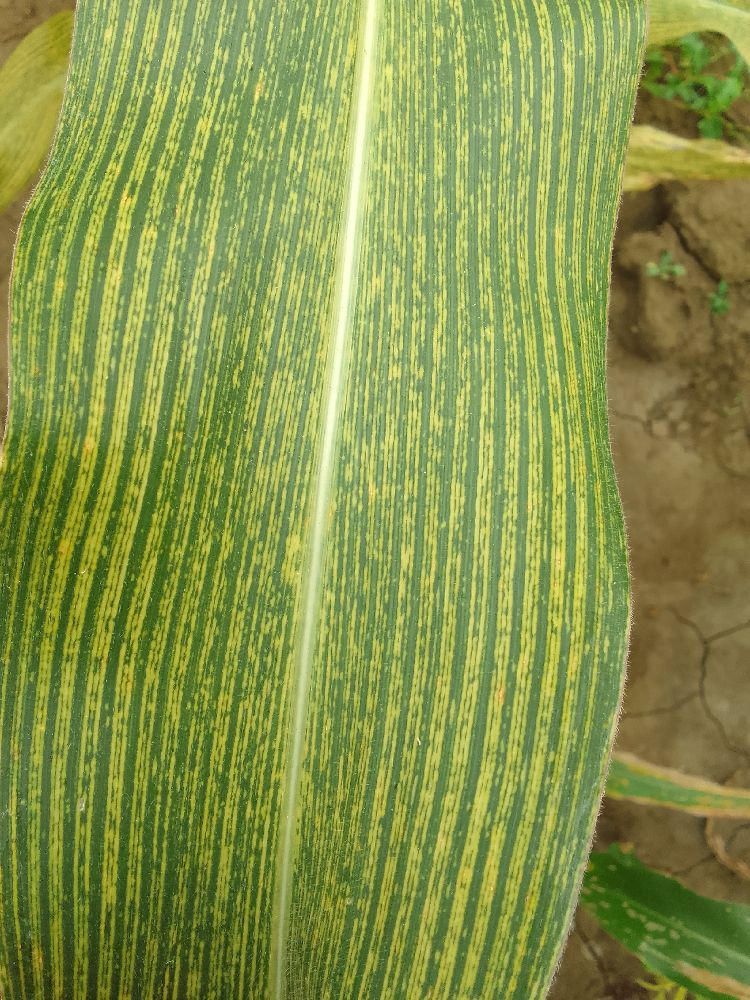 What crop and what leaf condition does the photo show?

maize, maize streak virus
